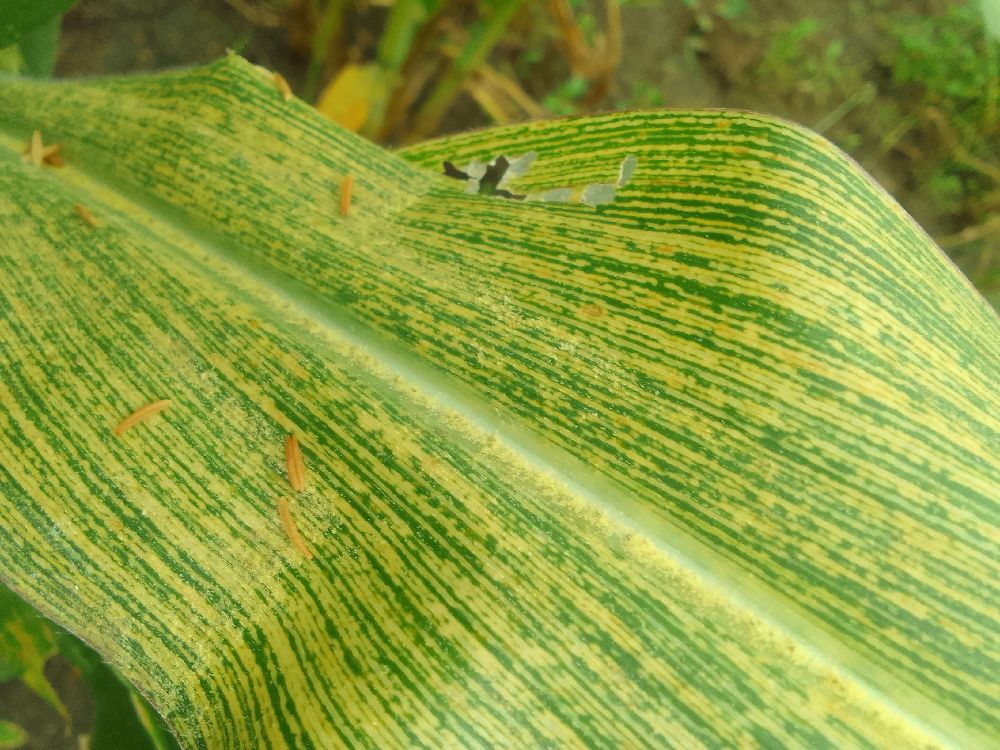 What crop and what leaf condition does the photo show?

maize, maize streak virus
